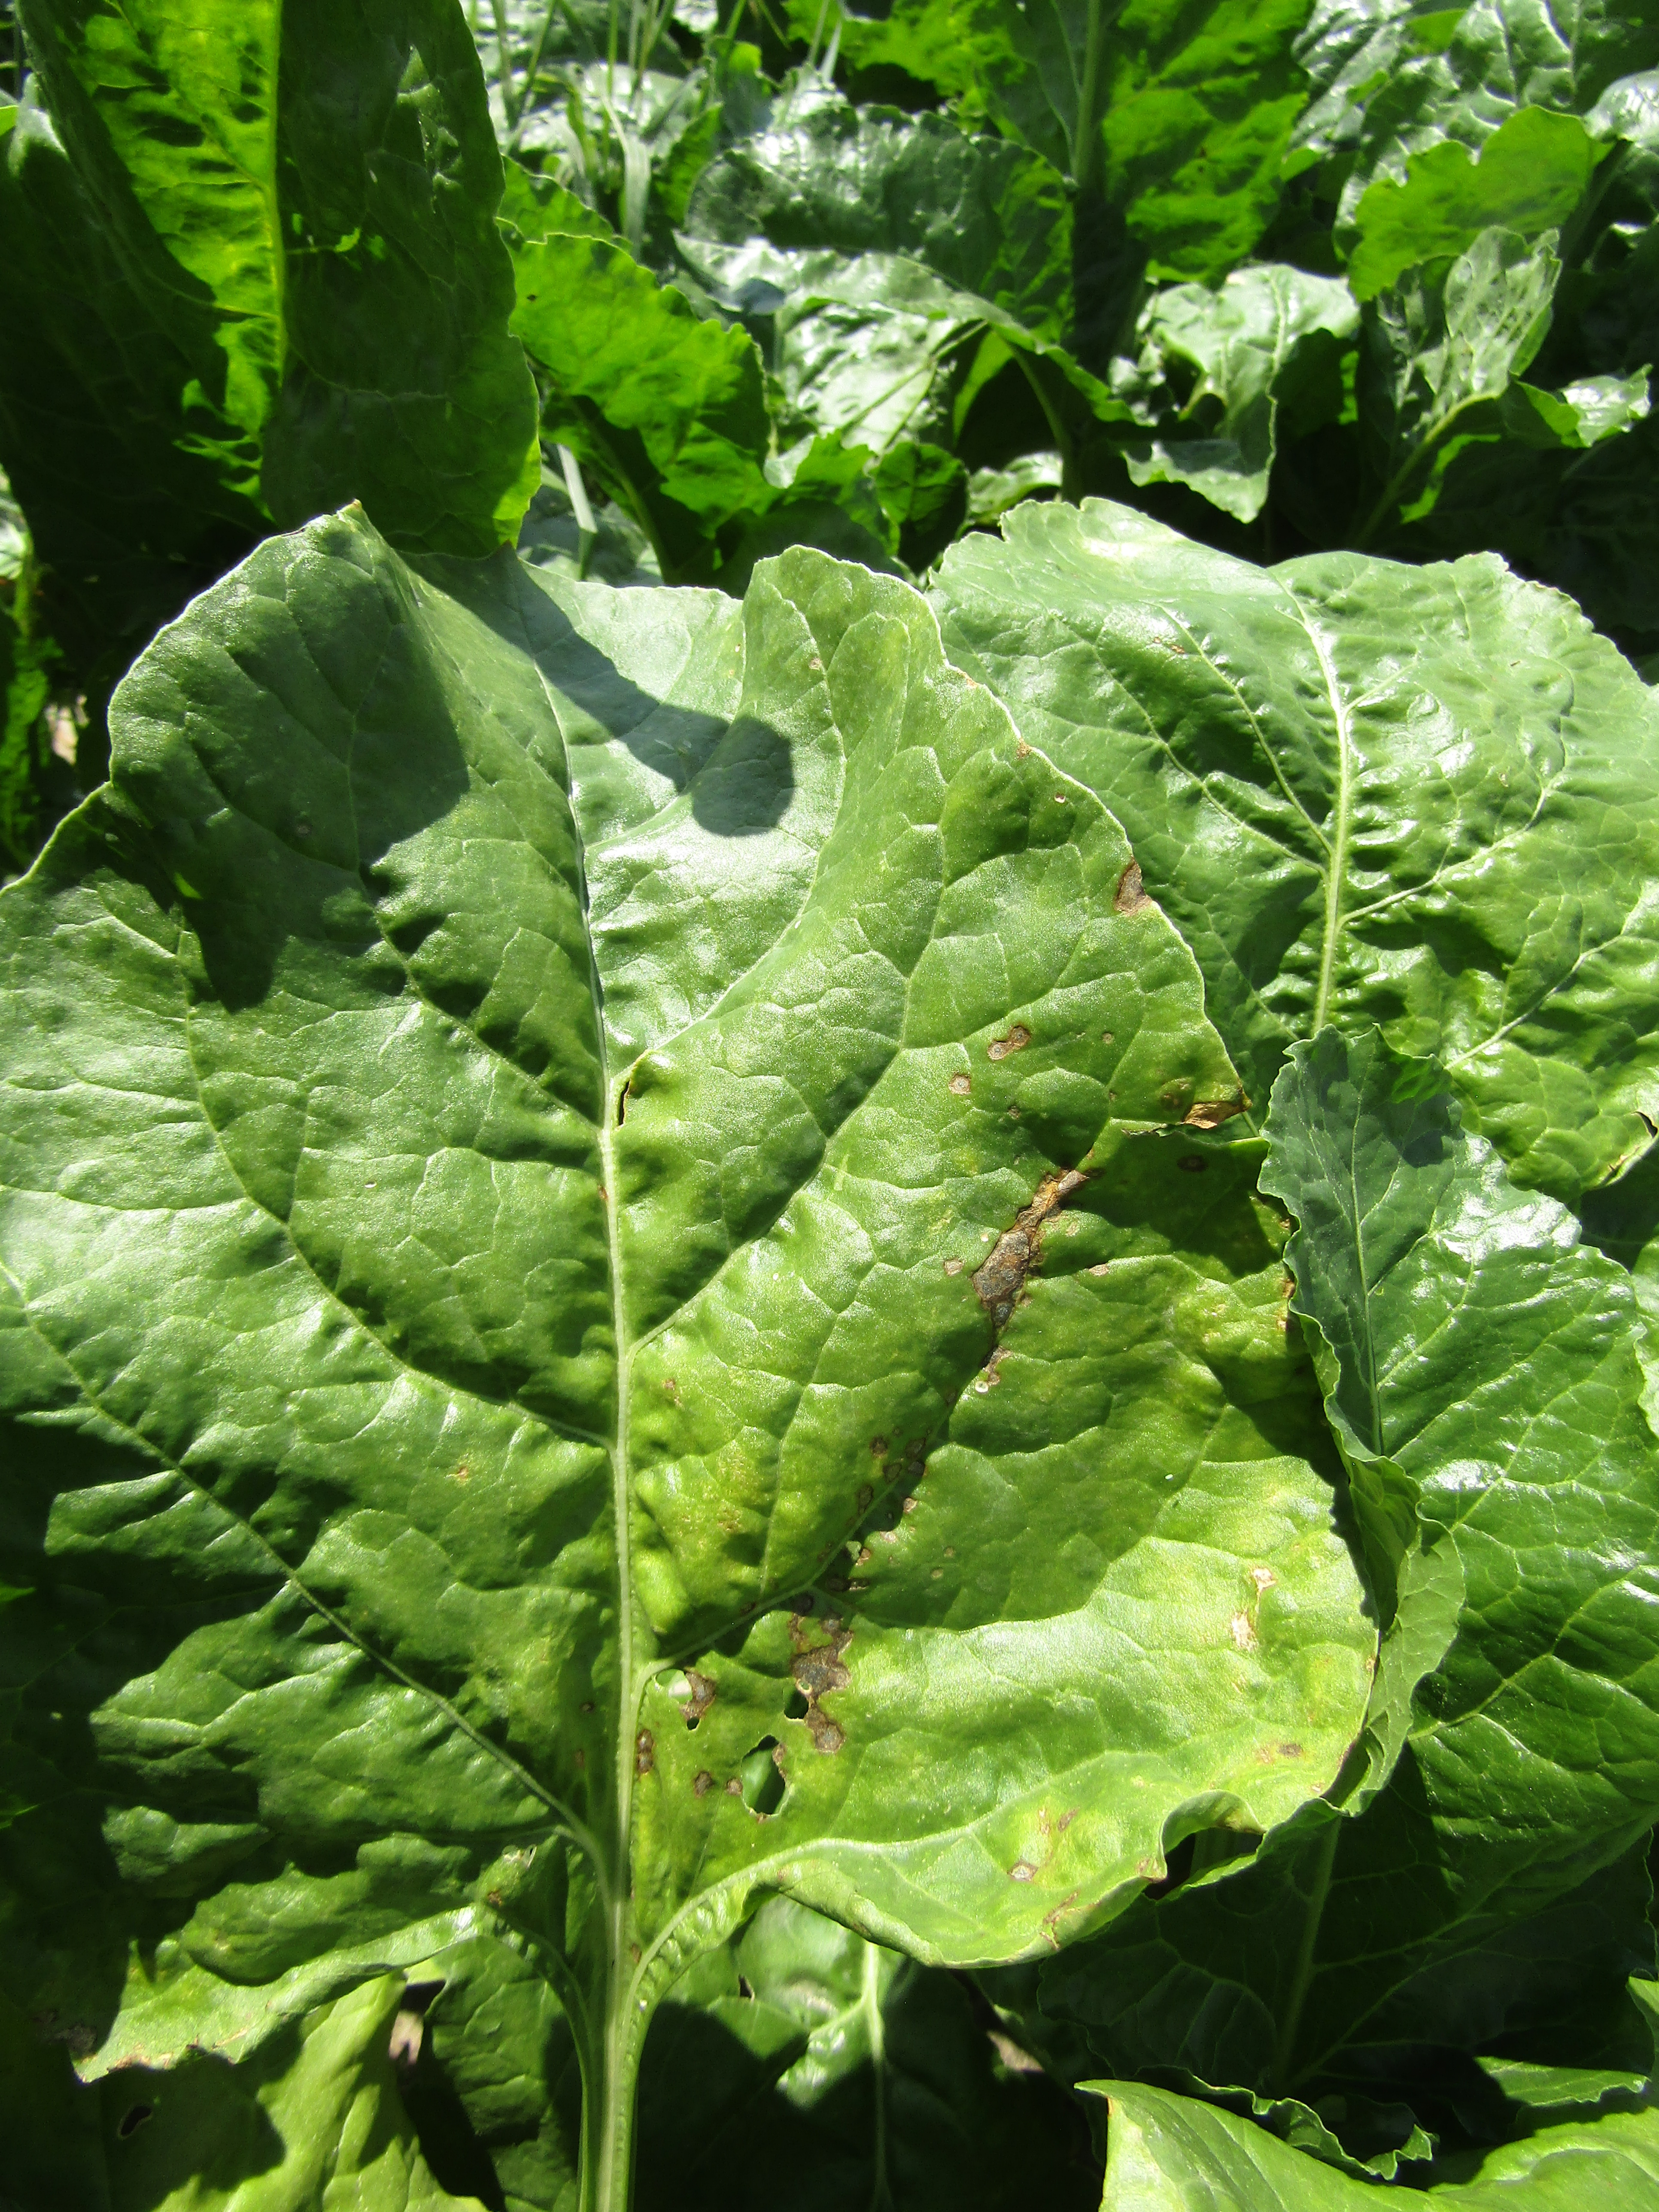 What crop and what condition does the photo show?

beet, cercospora
